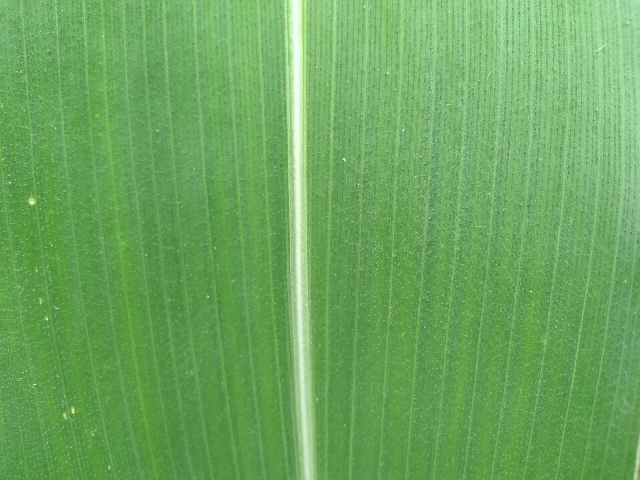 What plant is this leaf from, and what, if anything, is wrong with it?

maize, healthy
